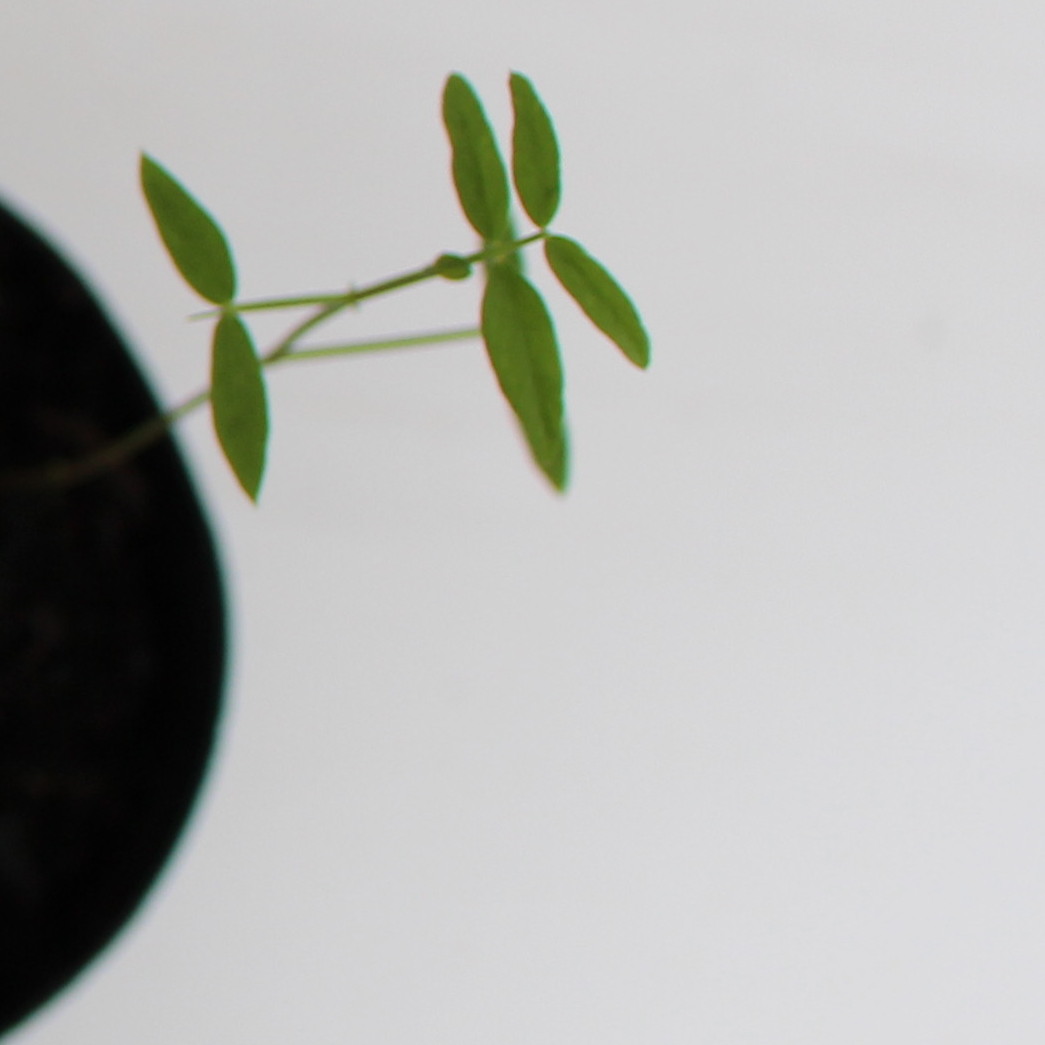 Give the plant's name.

Vicia sativa
